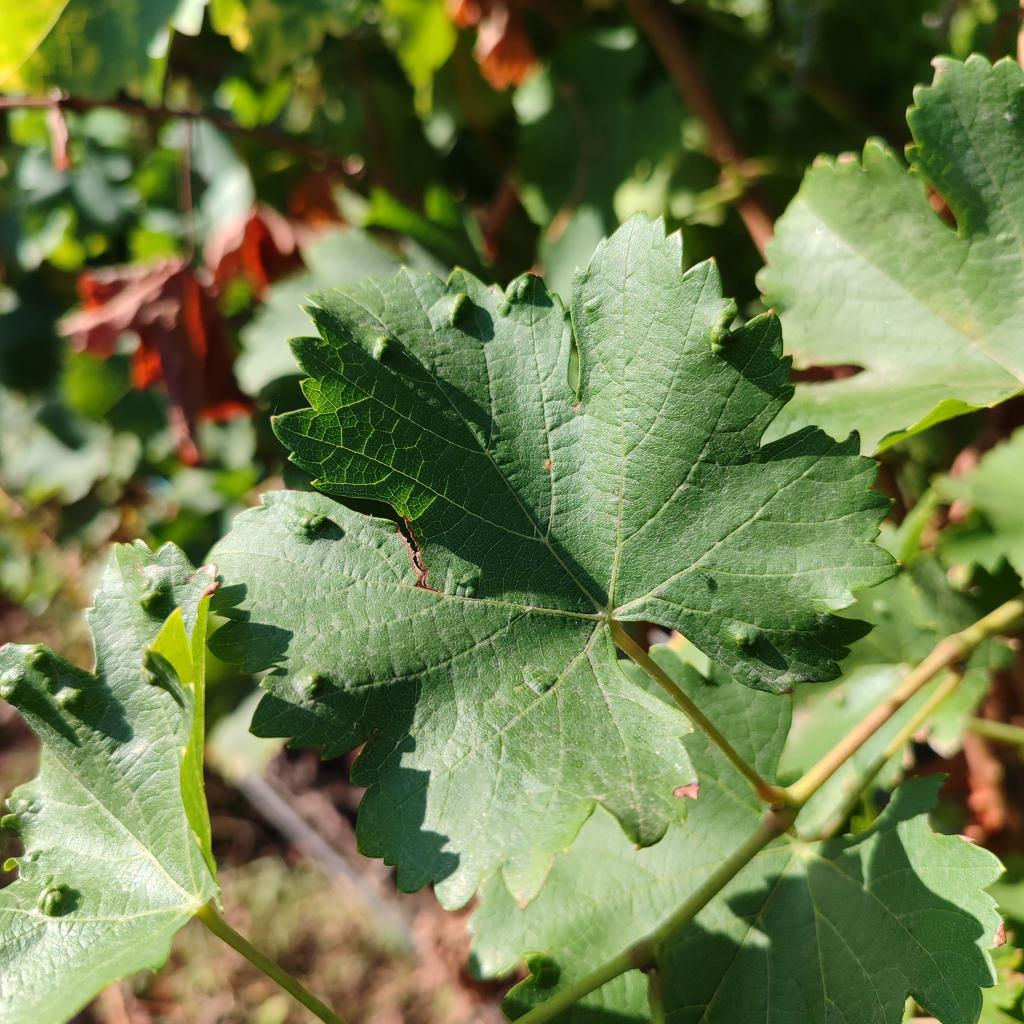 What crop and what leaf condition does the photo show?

grapevine, erineum mite
